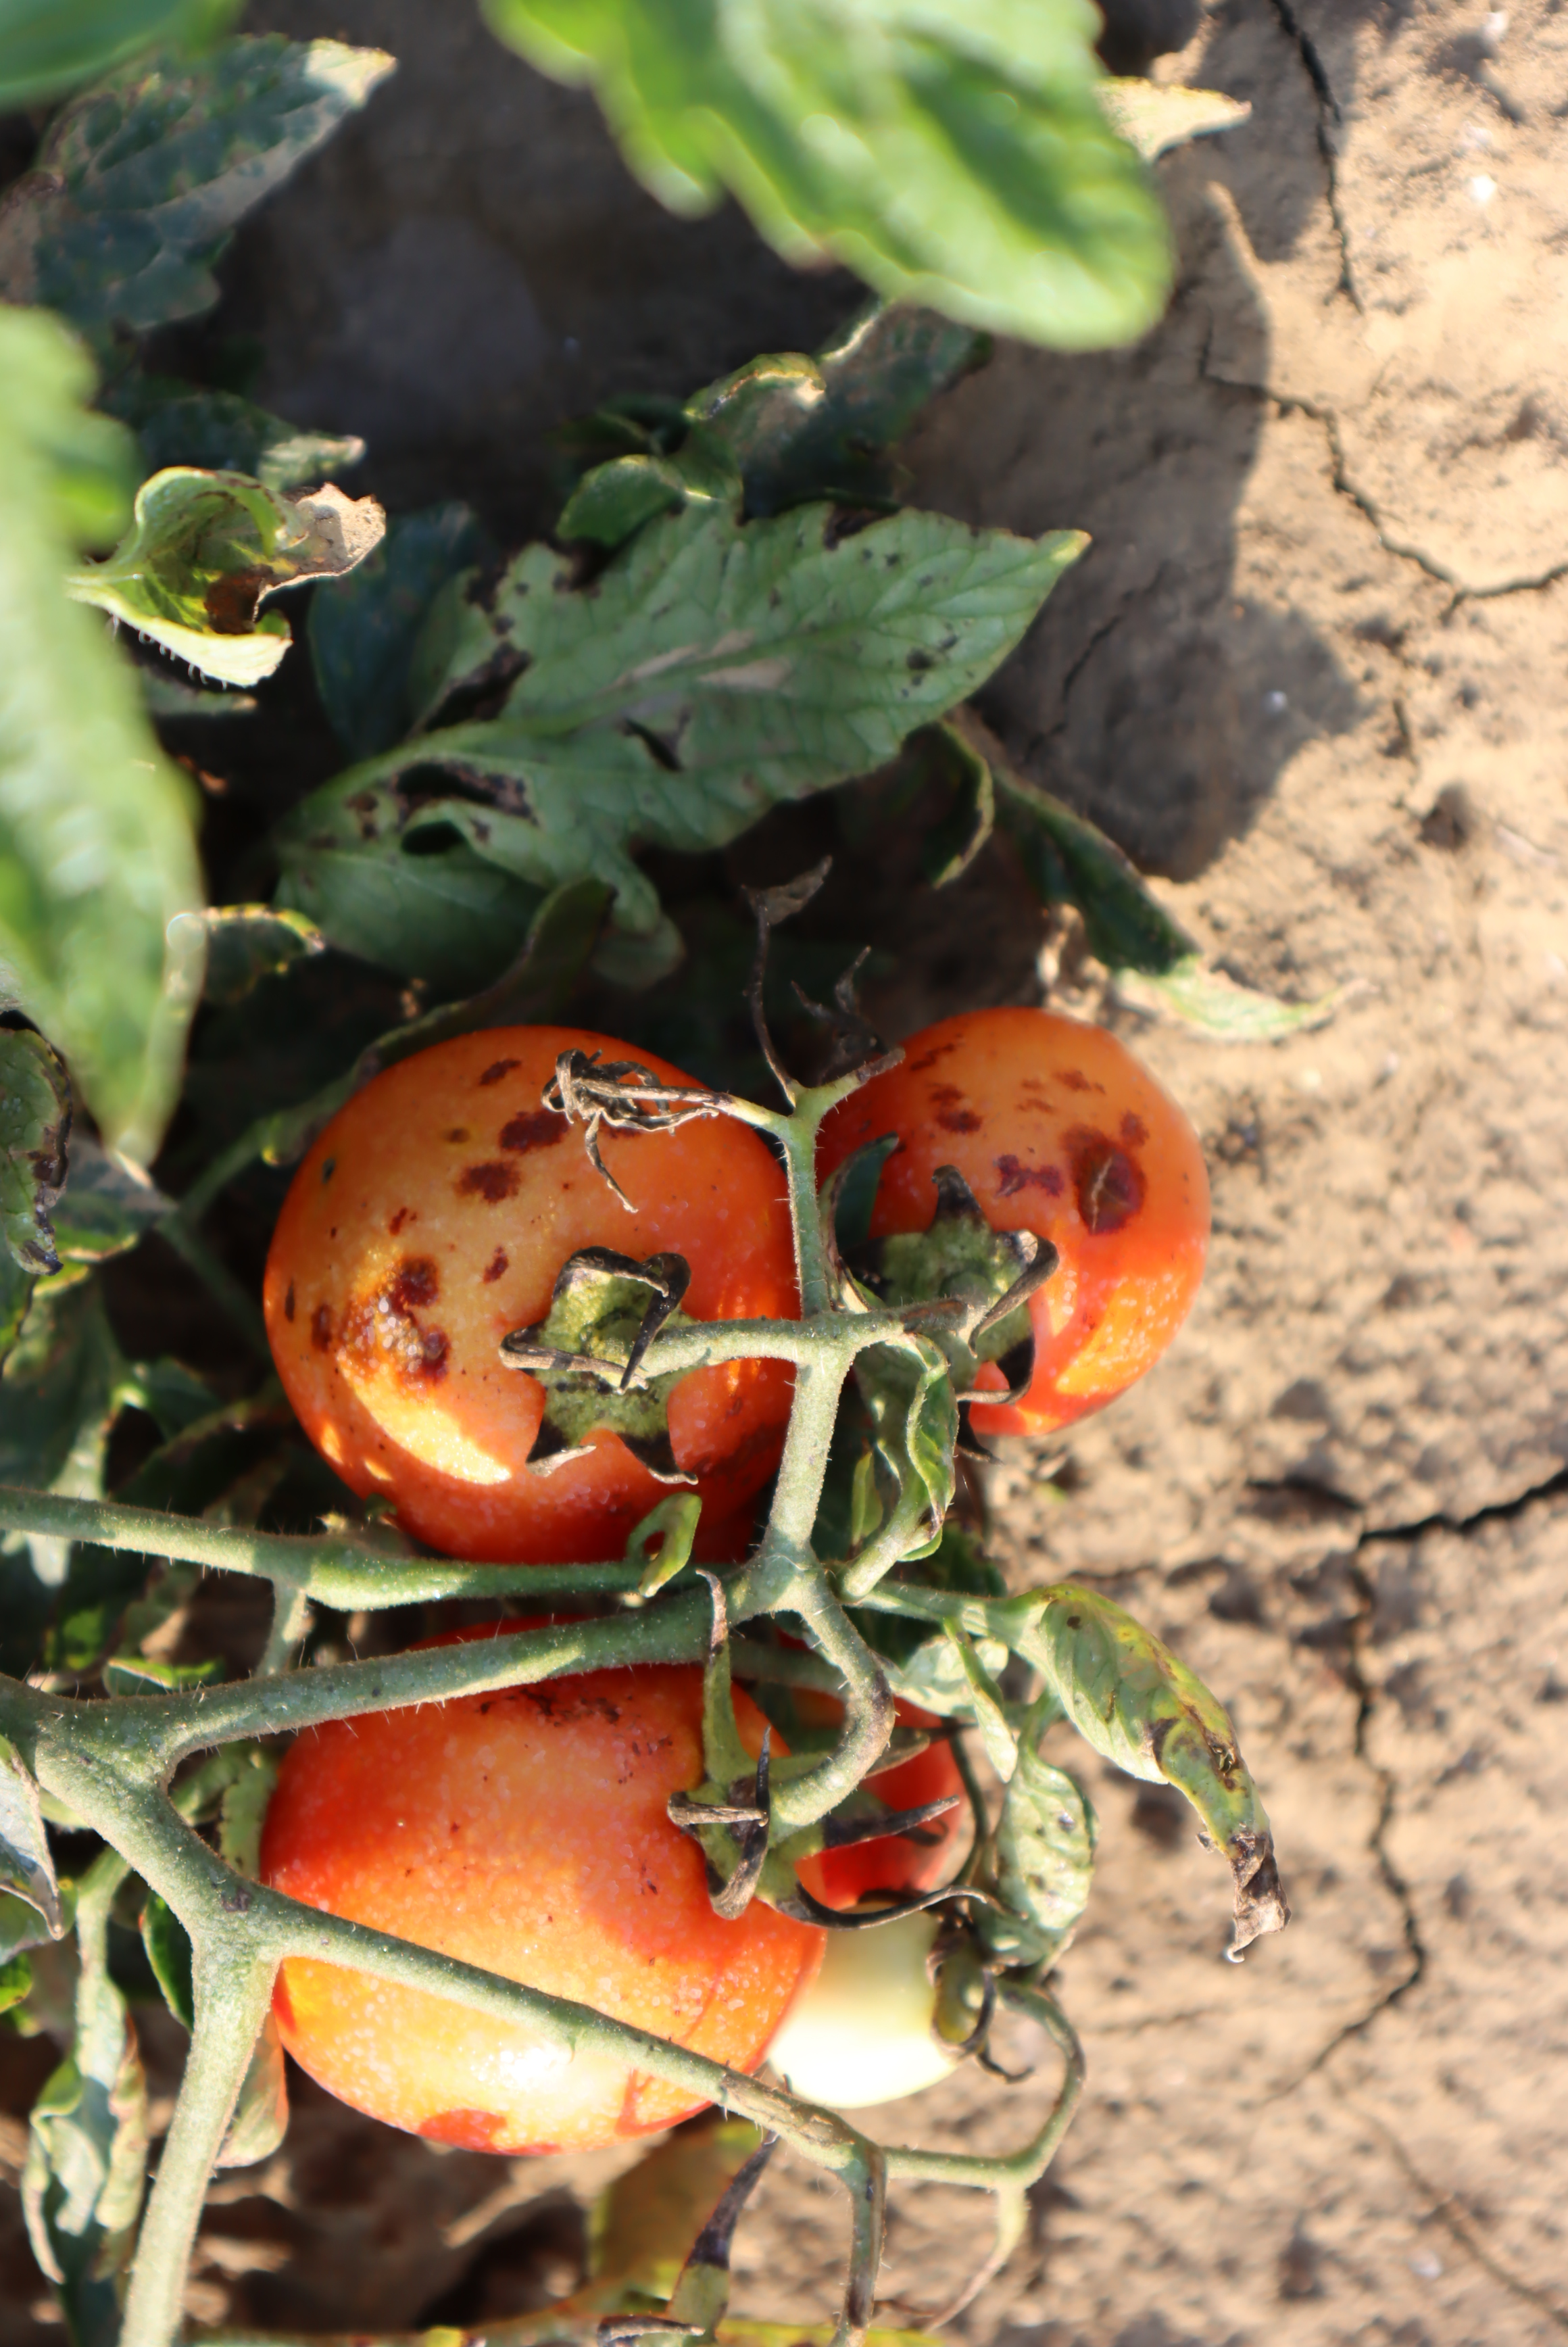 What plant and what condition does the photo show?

tomato, bacterial spot, drought
